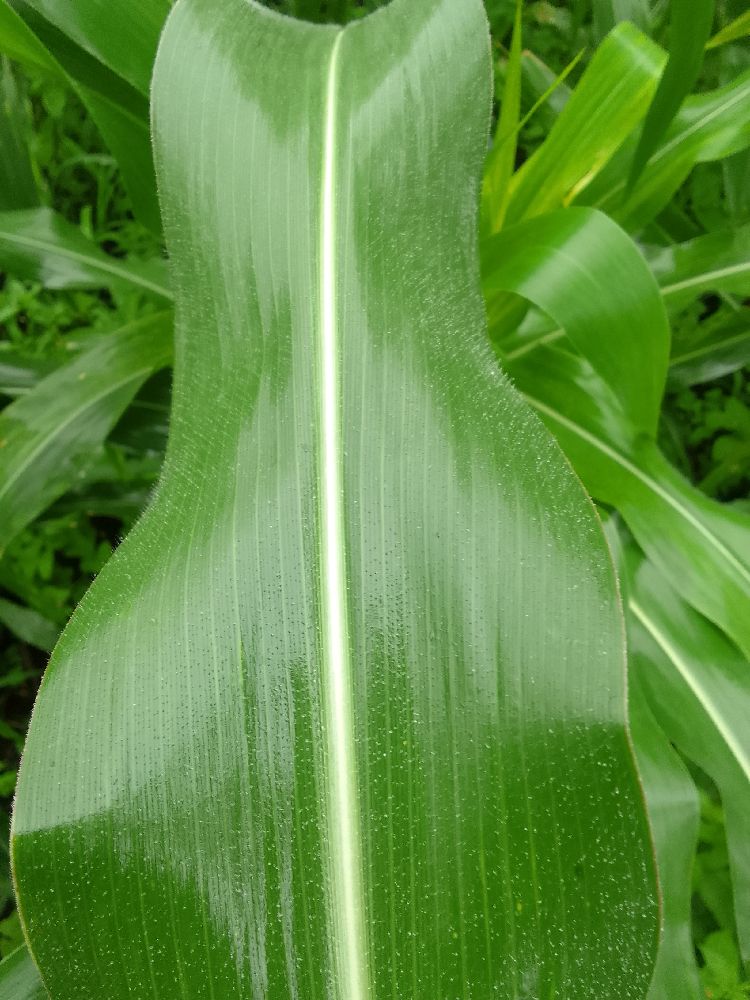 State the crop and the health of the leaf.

maize, healthy
